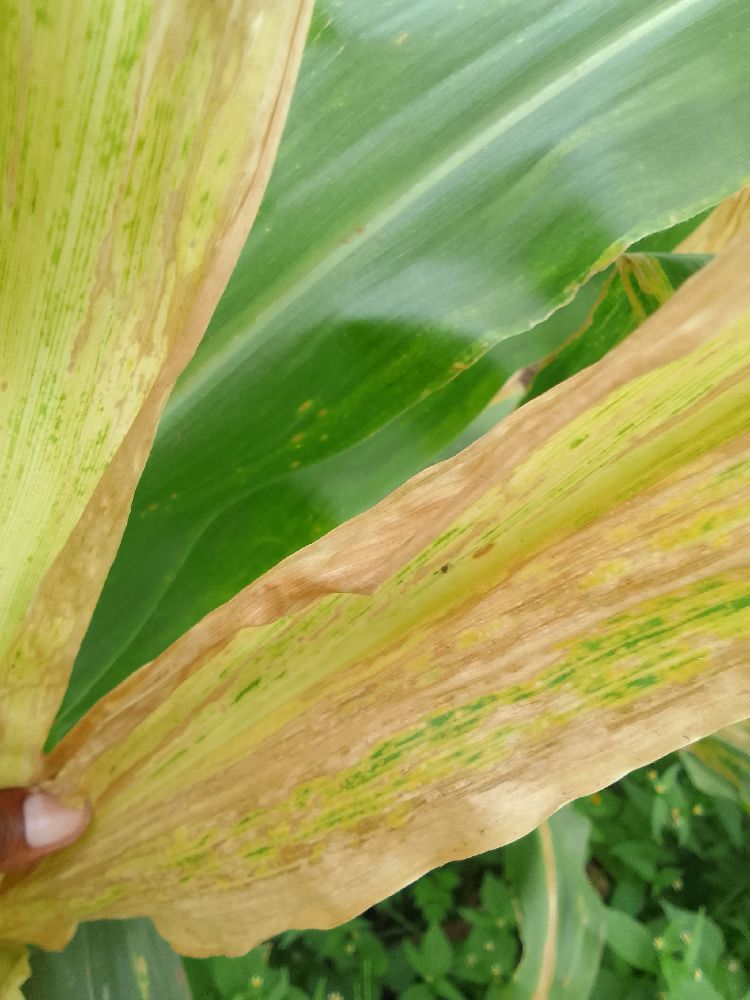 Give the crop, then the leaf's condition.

maize, maize lethal necrosis
